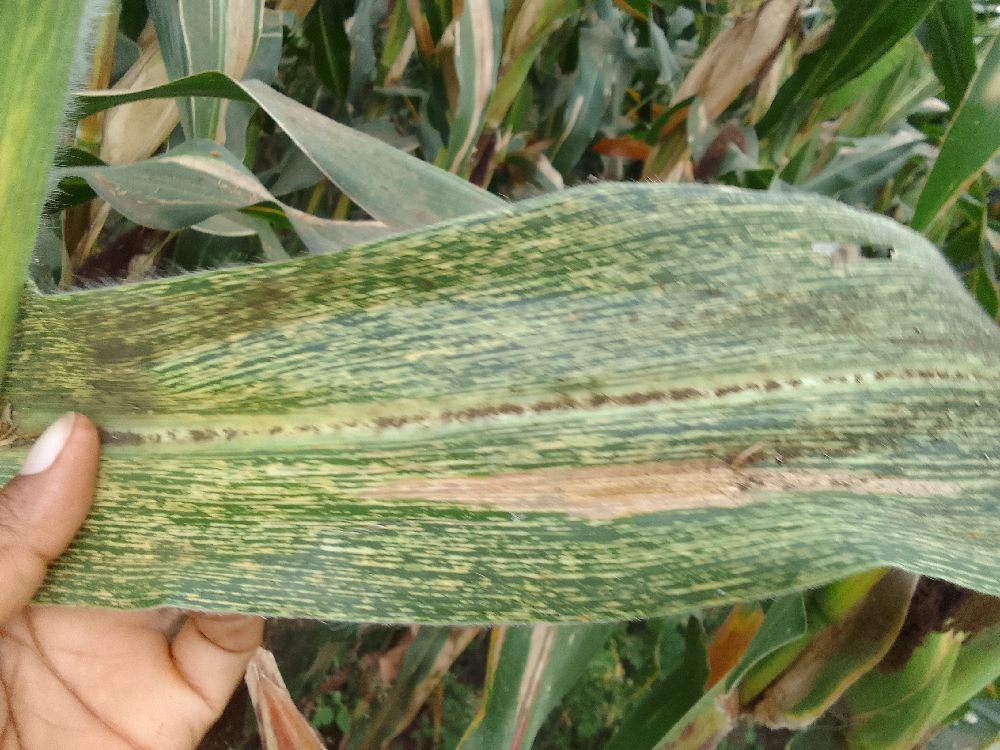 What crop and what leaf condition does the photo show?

maize, maize streak virus
